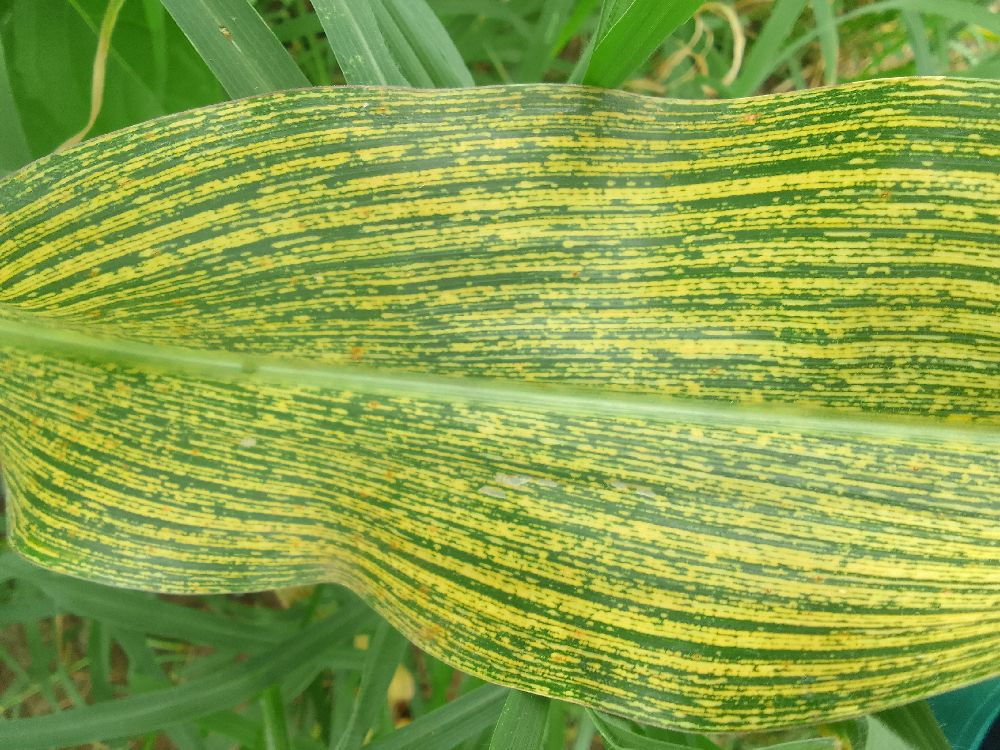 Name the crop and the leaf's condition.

maize, maize streak virus
